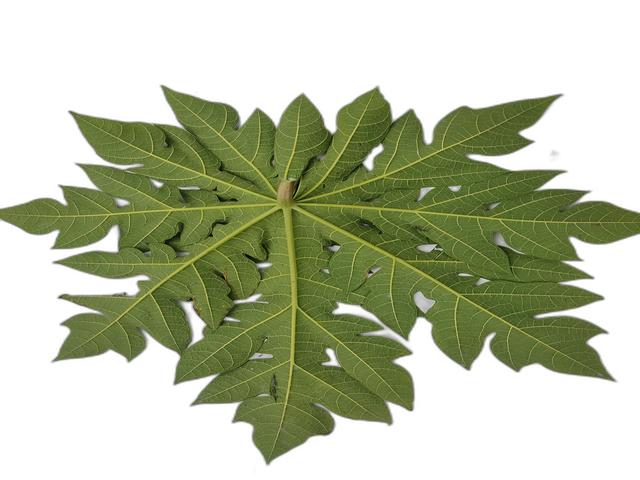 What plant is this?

papaya
